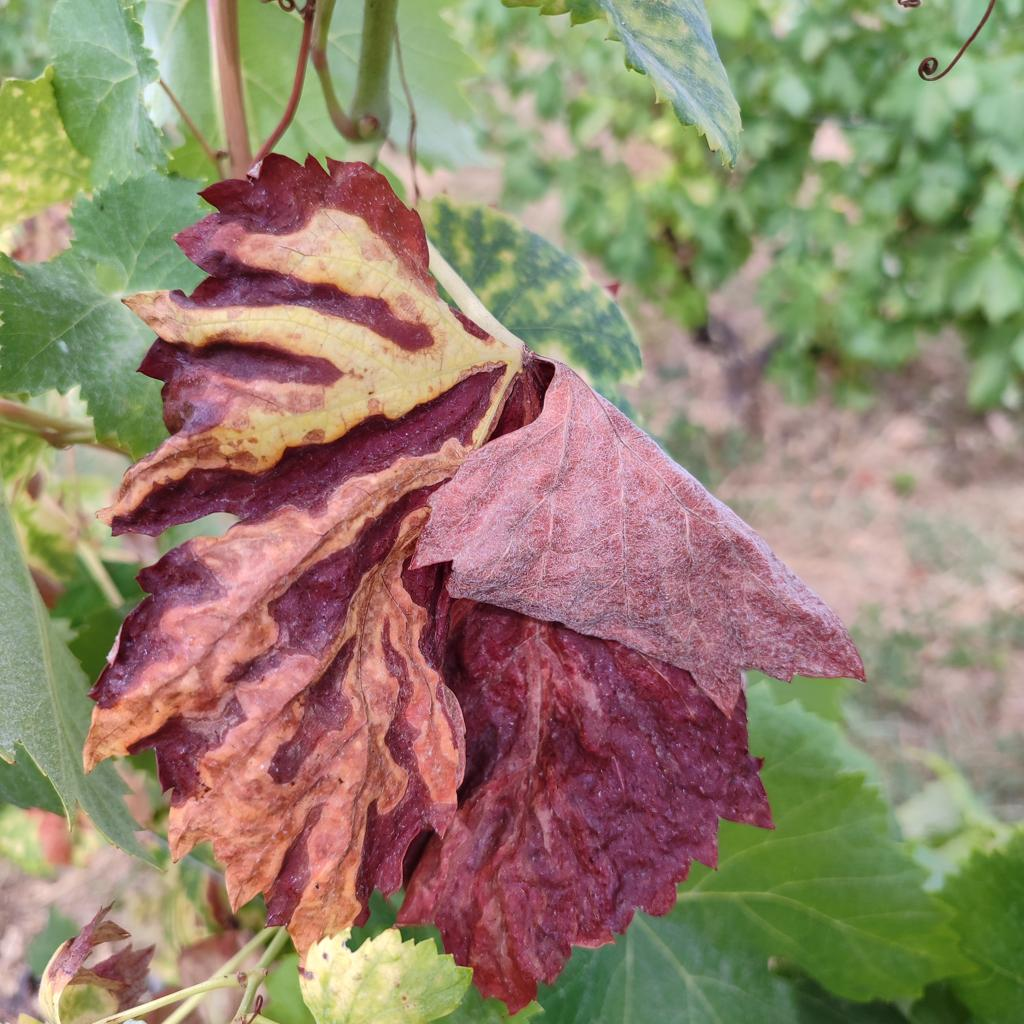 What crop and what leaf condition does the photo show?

grapevine, esca complex
